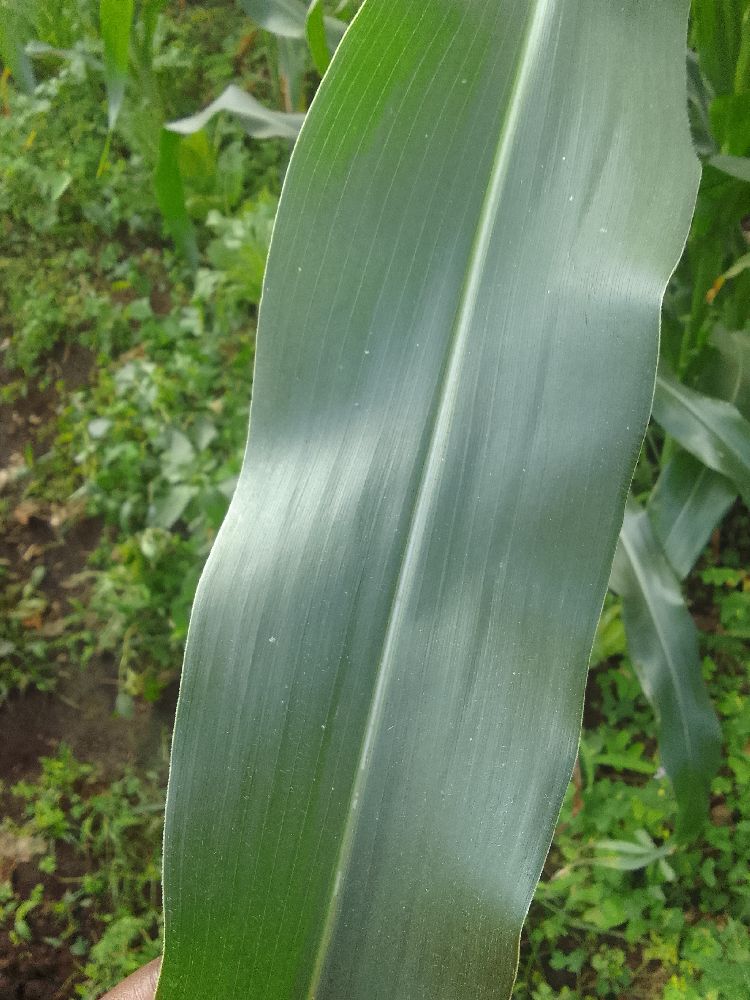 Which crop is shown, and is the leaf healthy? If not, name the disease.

maize, healthy
